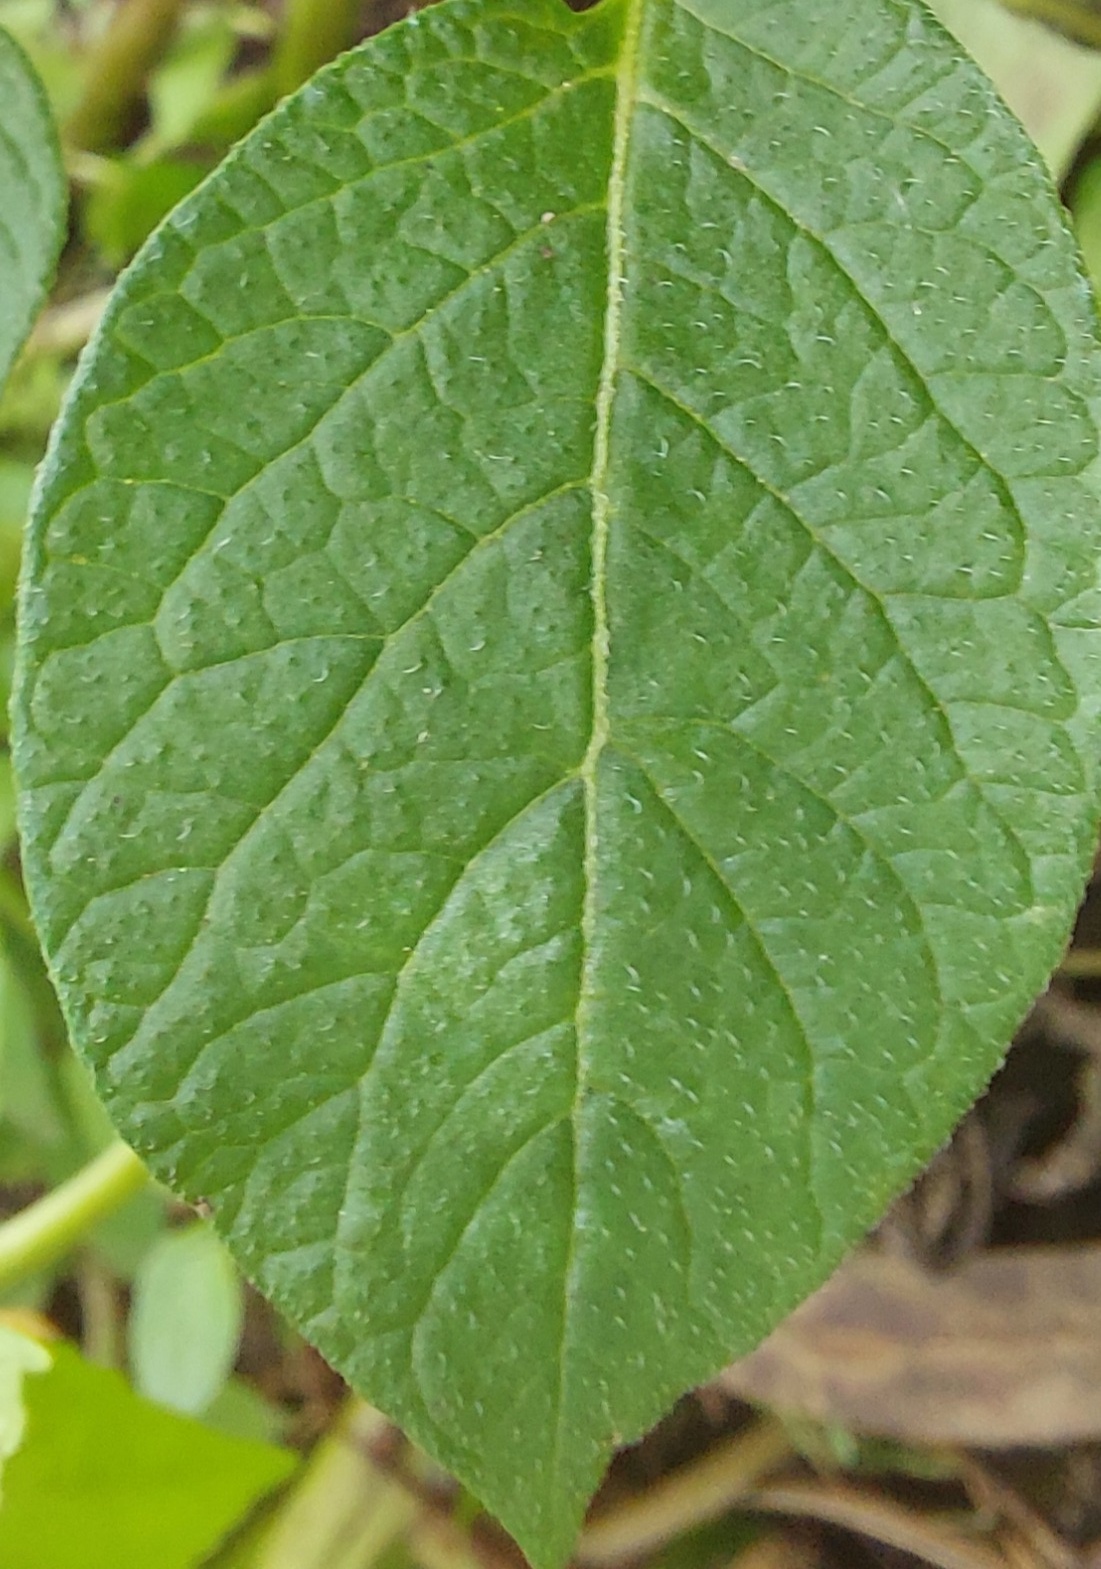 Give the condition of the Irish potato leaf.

healthy
